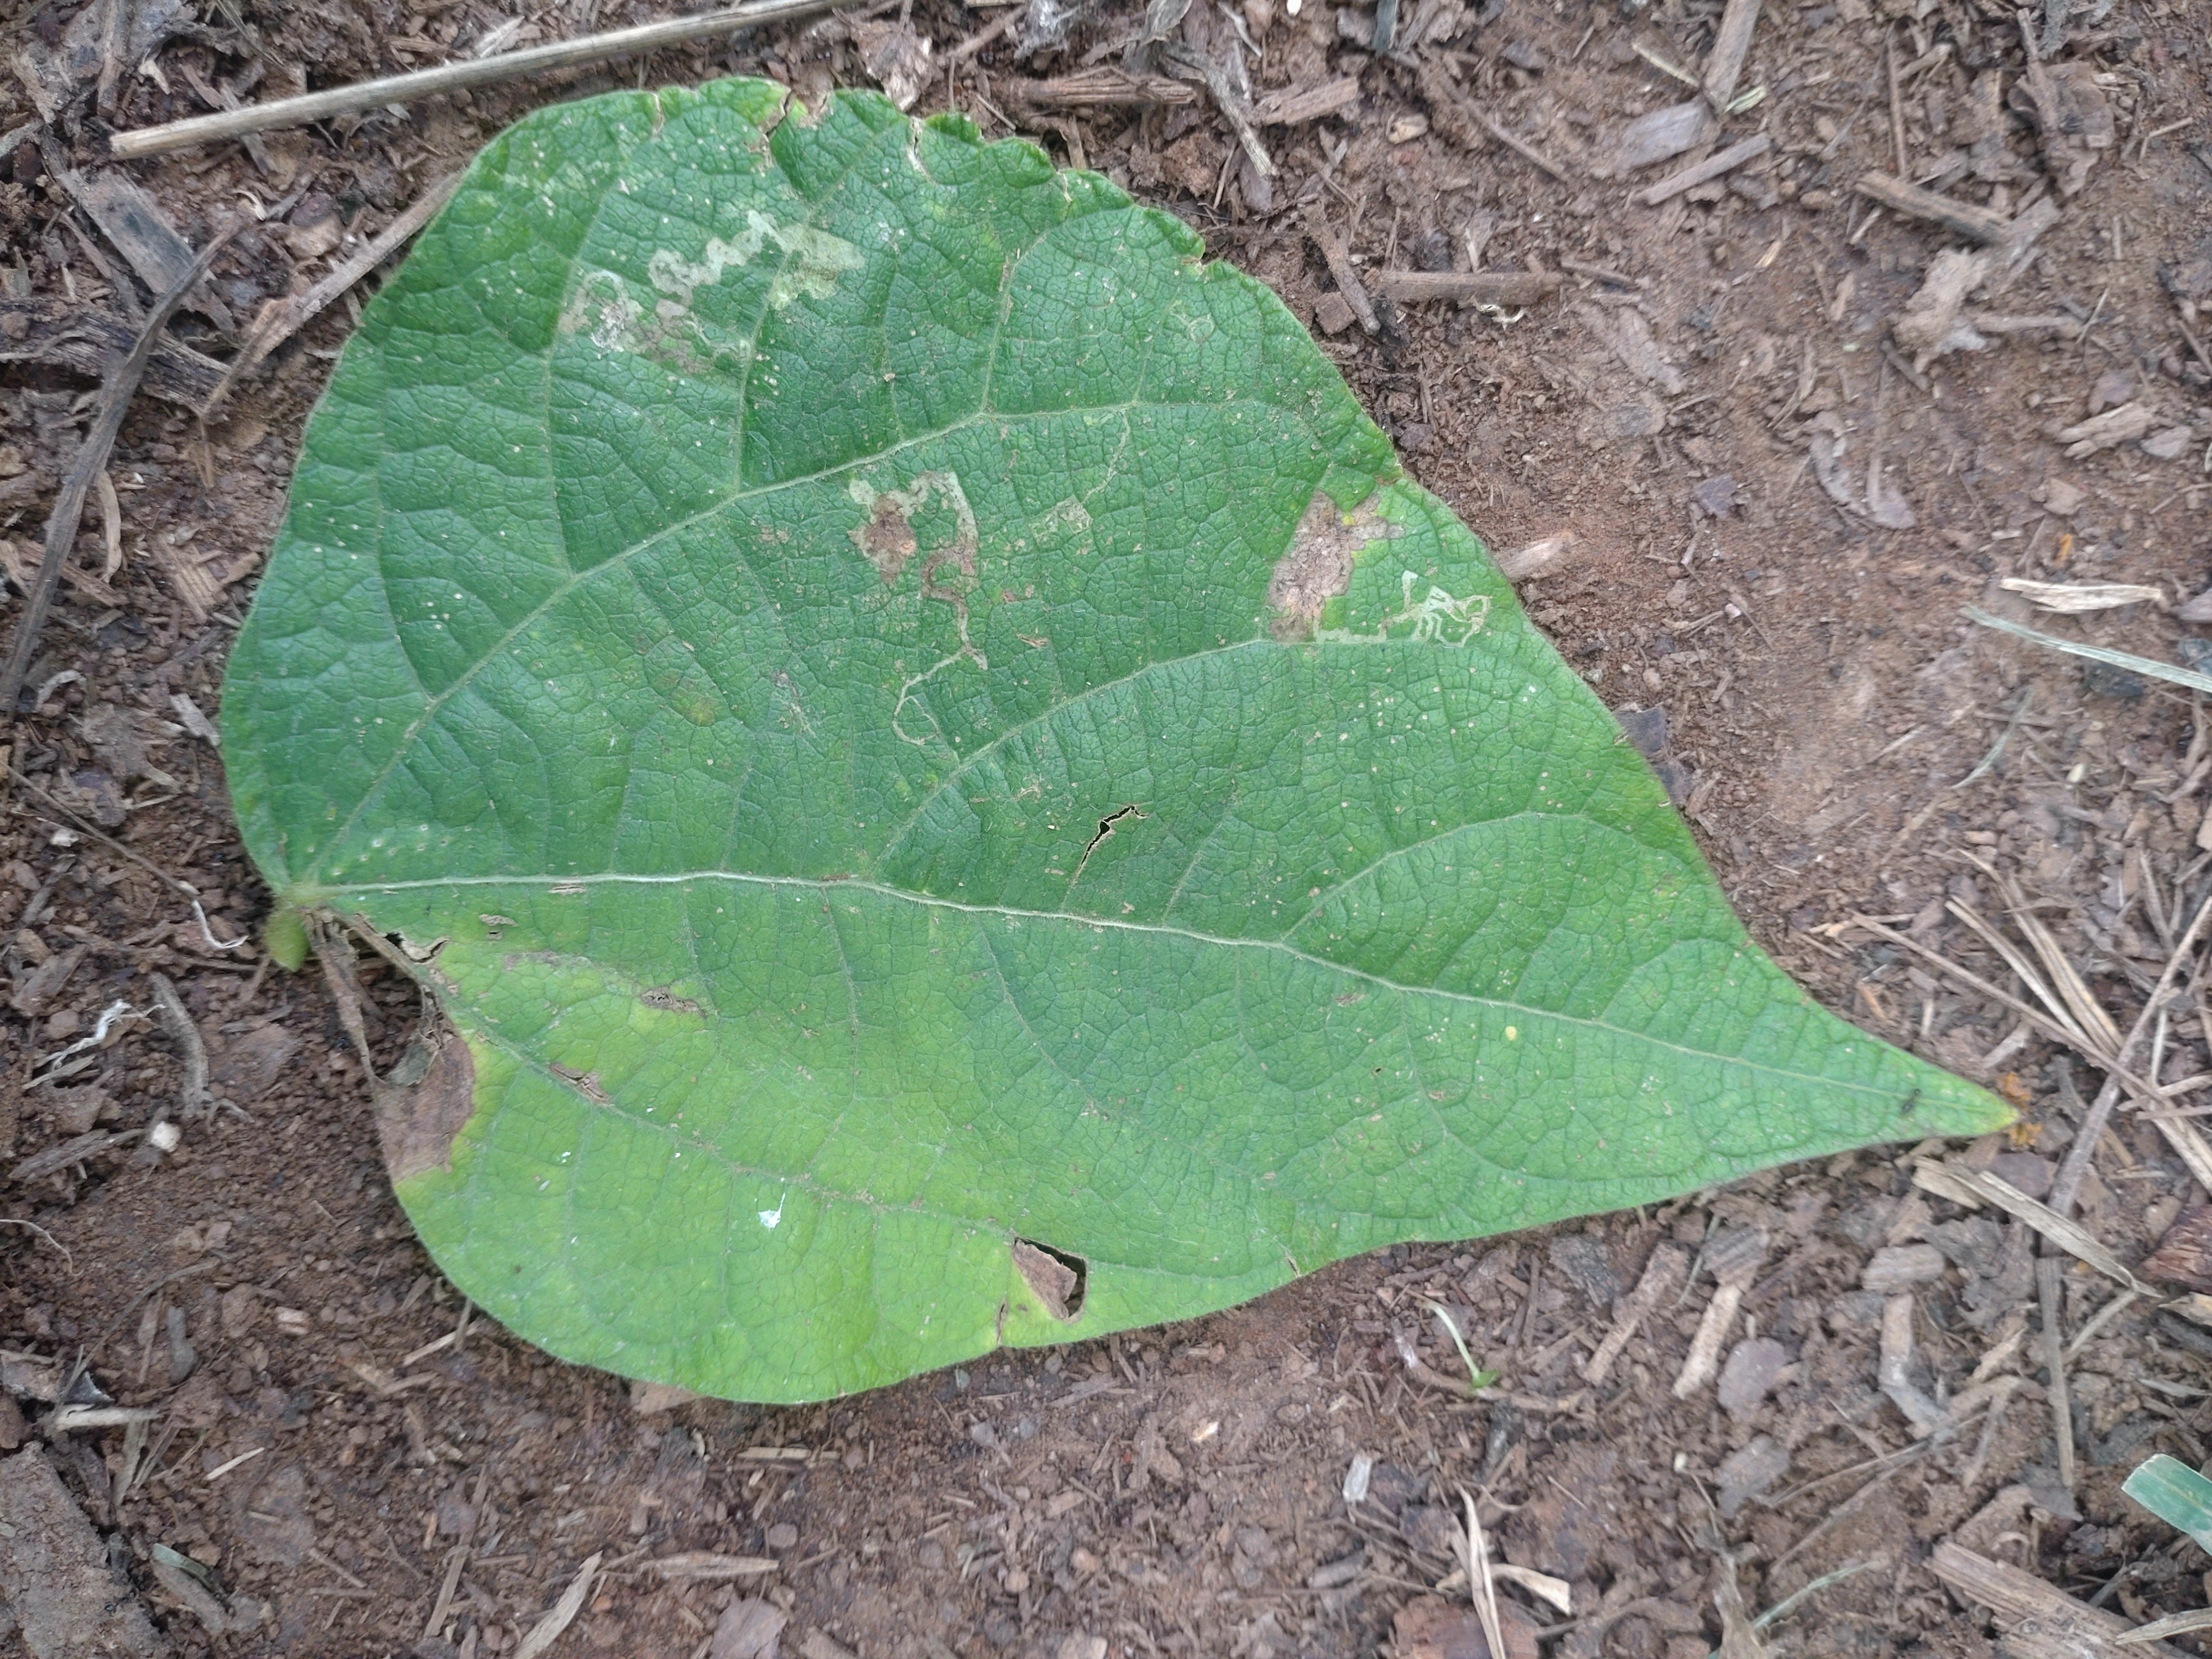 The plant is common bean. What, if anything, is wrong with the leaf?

anthracnose
